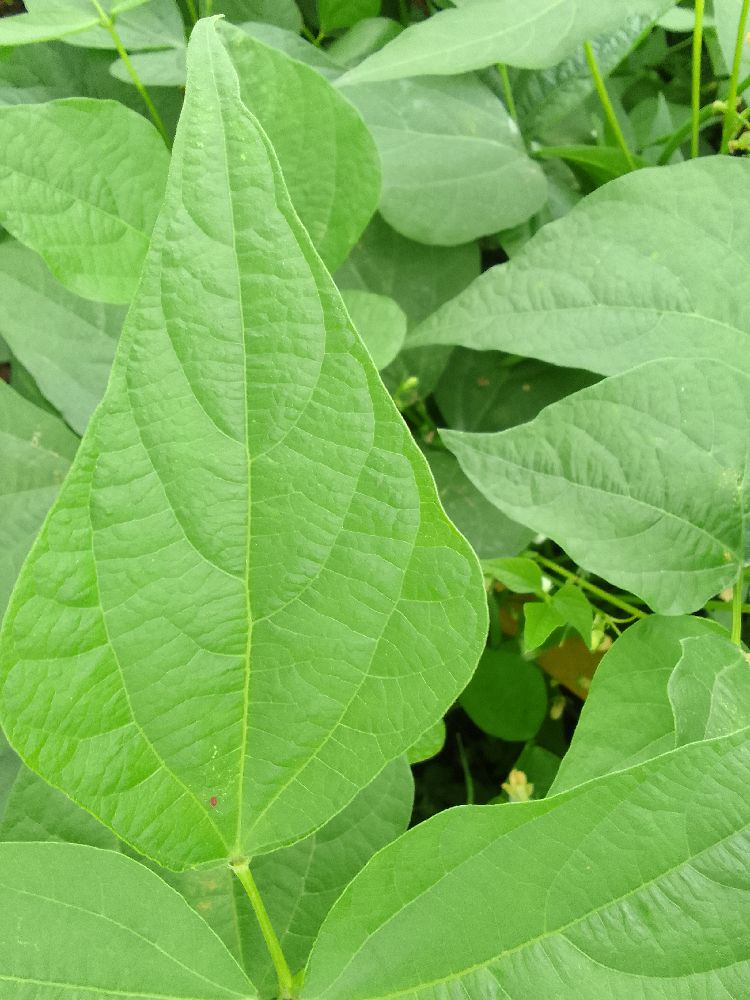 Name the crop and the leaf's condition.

common bean, healthy
